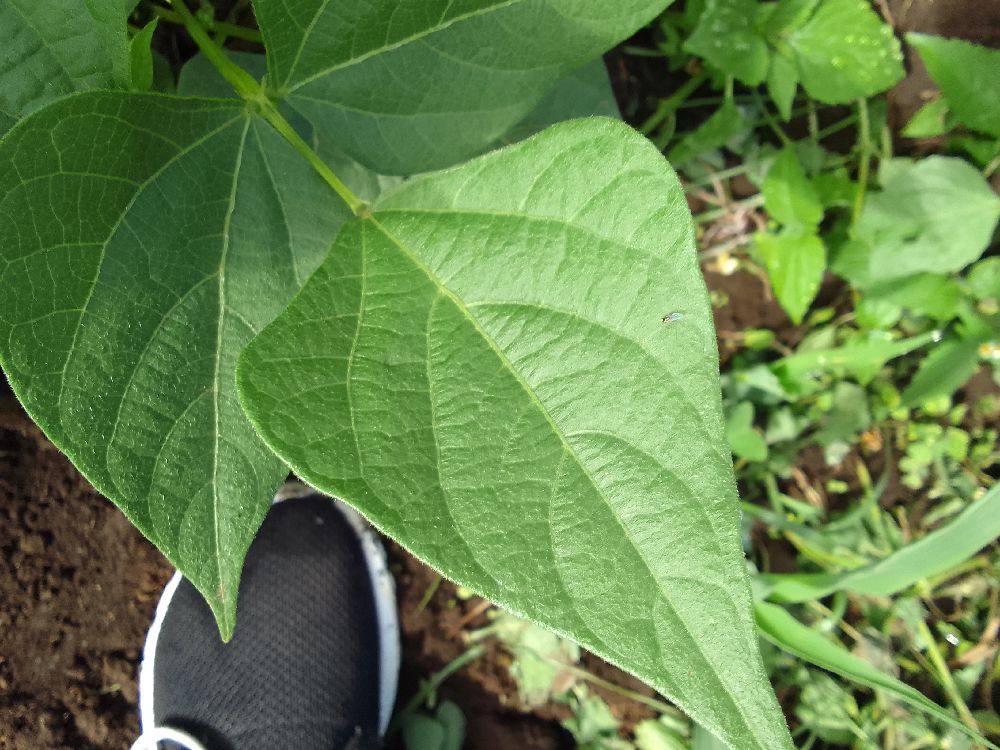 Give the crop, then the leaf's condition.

common bean, healthy
